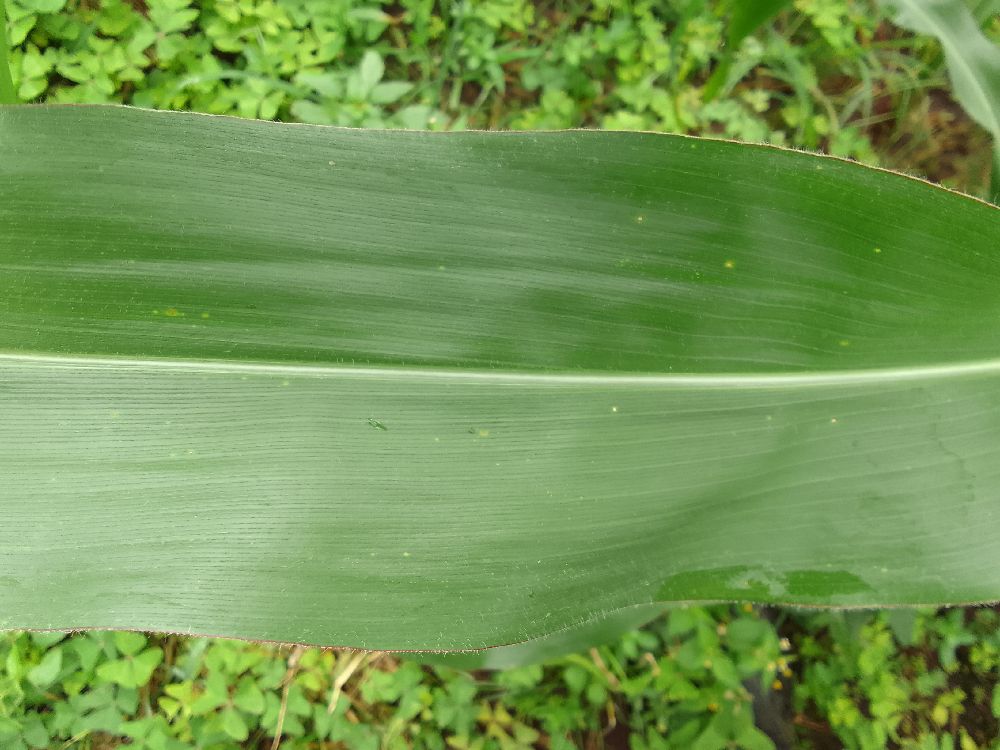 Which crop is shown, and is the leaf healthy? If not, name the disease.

maize, healthy
